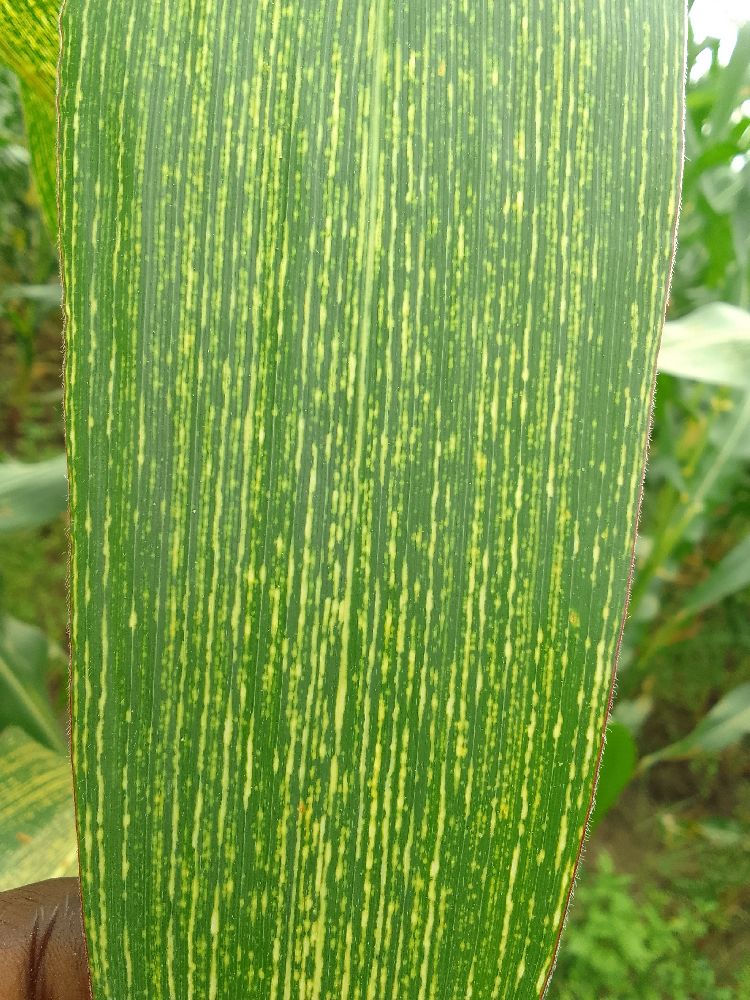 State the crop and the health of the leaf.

maize, maize streak virus
